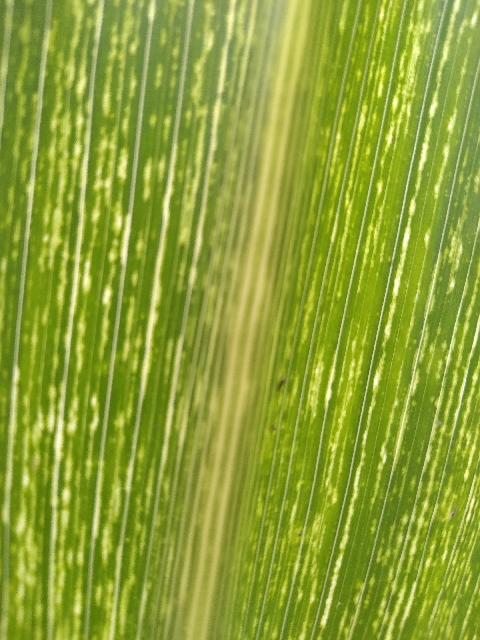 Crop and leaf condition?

maize, maize streak virus
